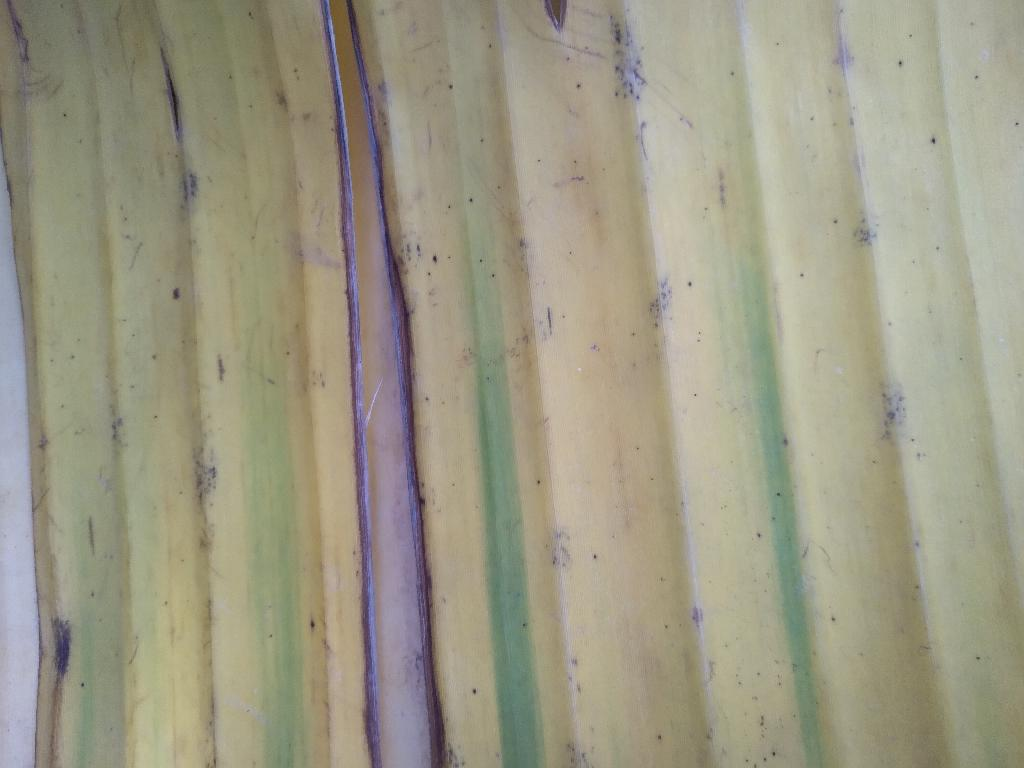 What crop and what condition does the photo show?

banana, fusarium wilt race 1
